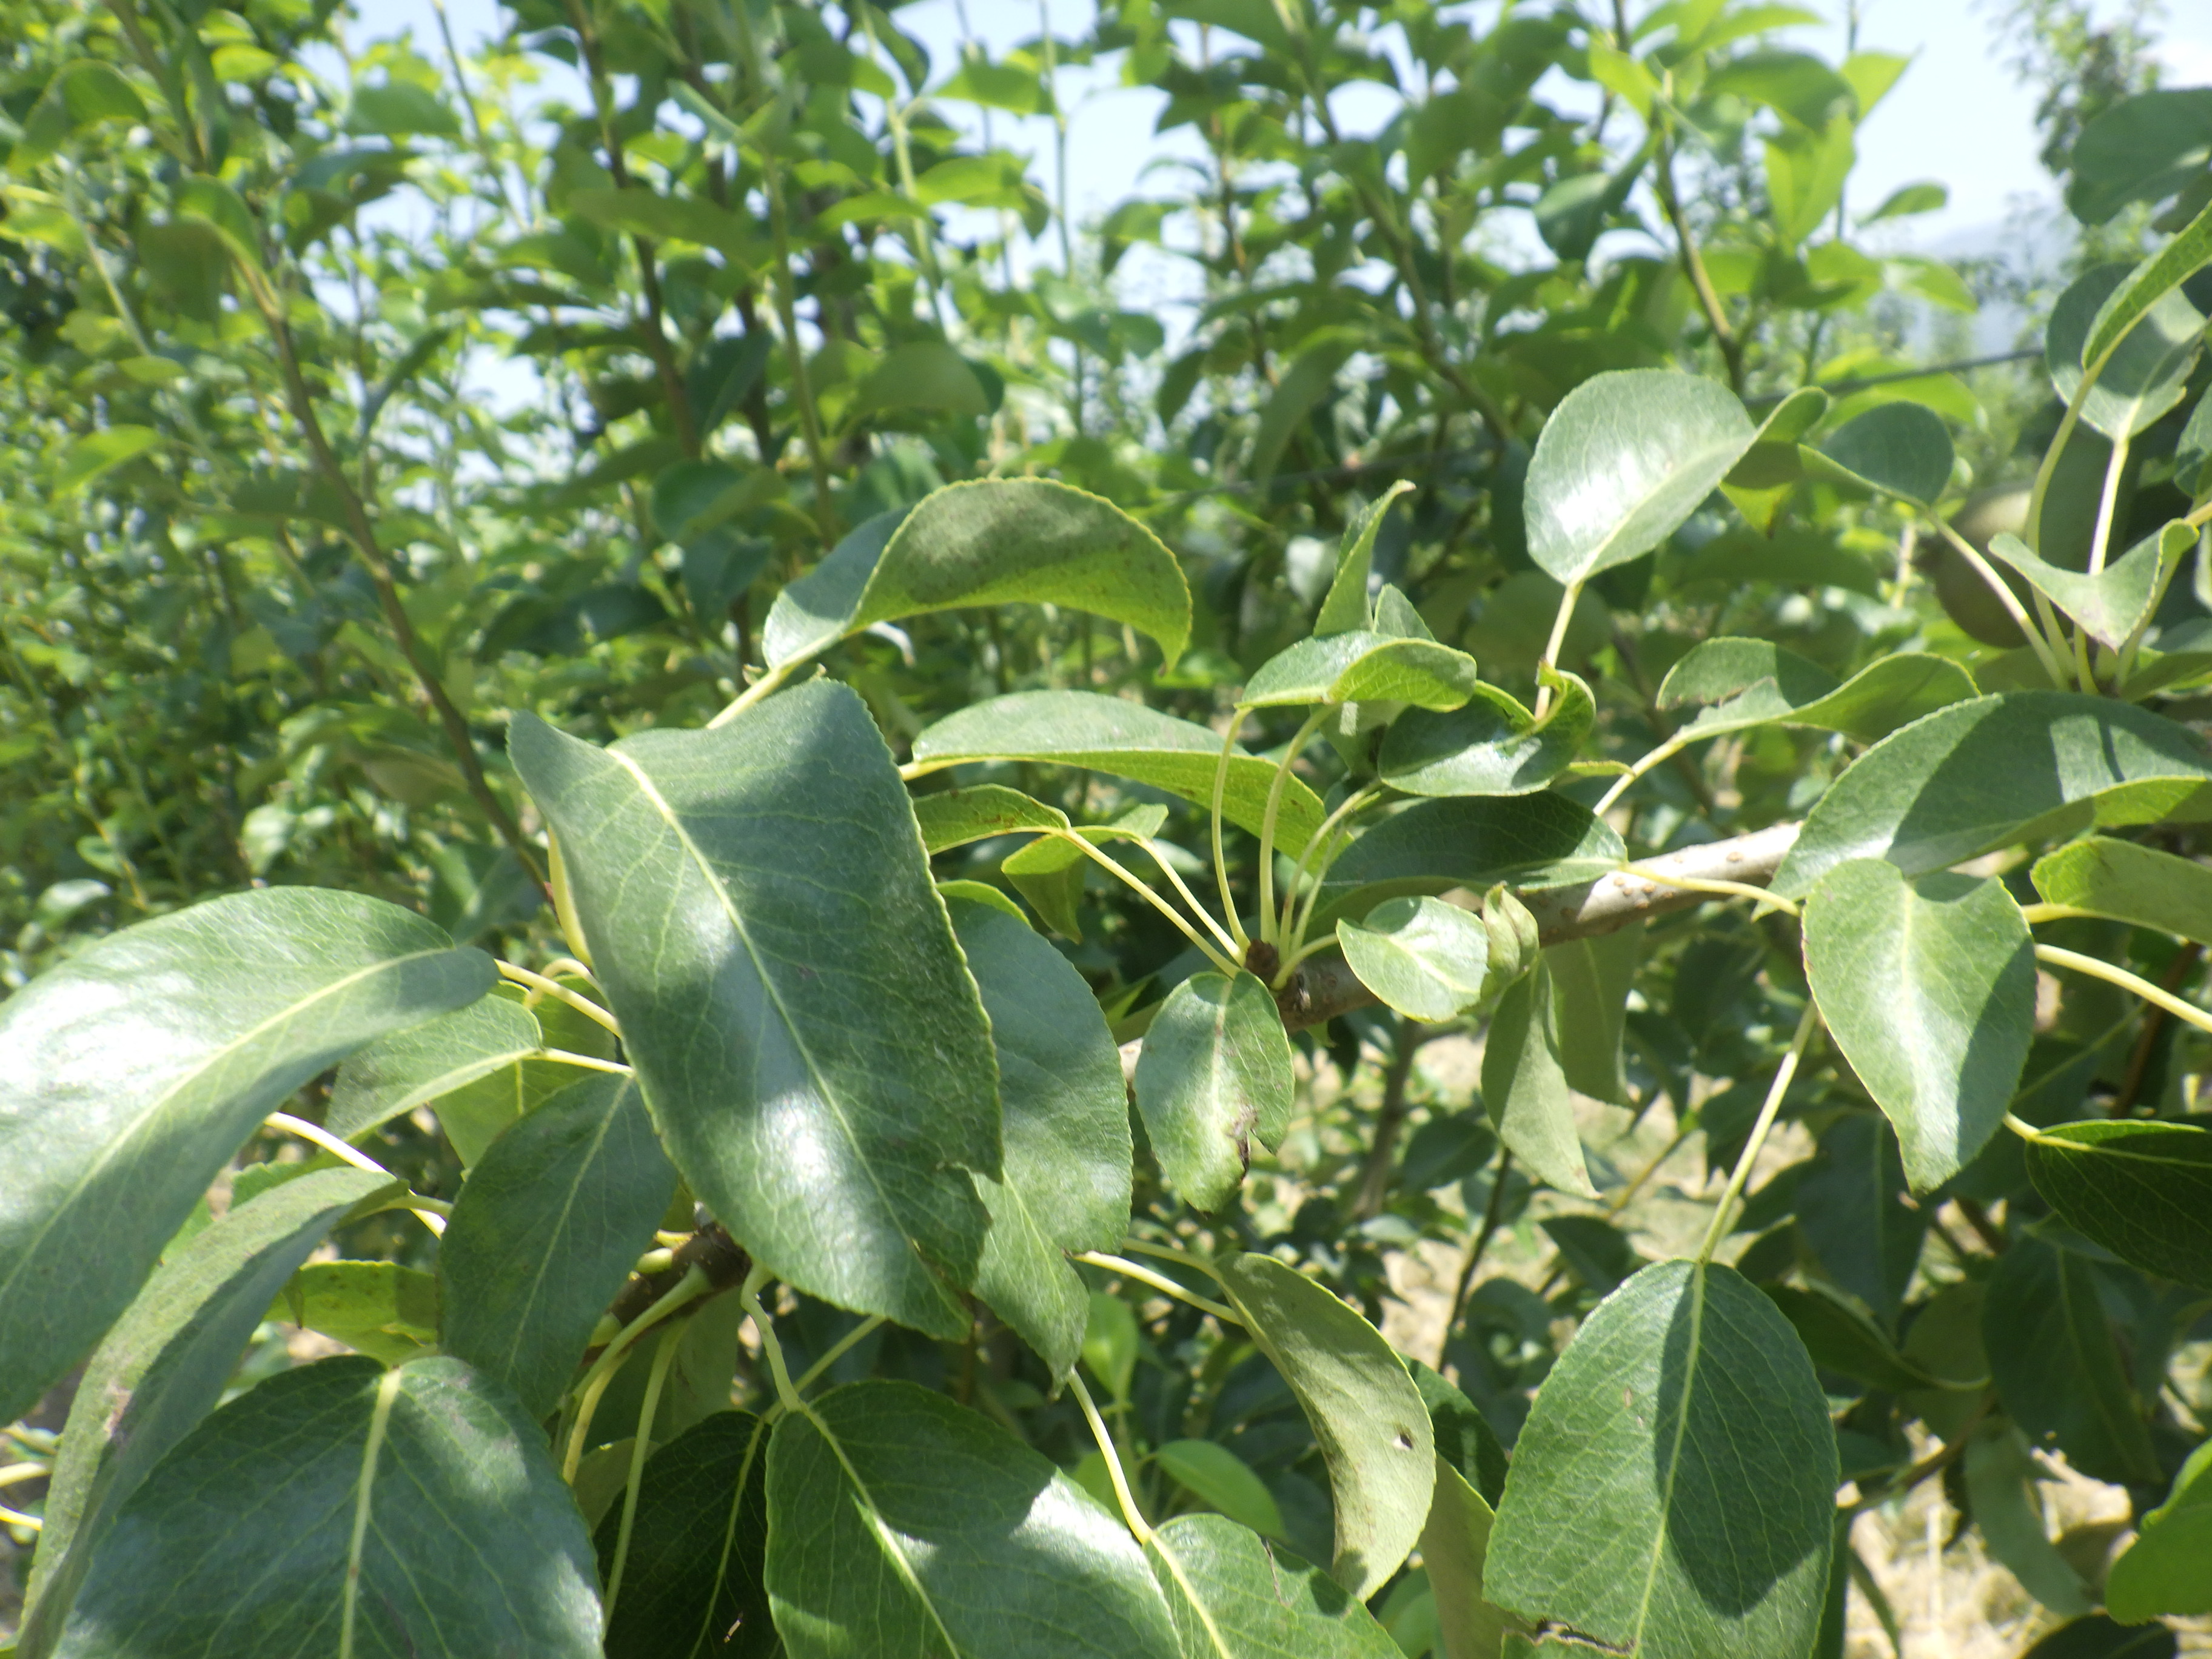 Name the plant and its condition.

pear, mechanical damage
